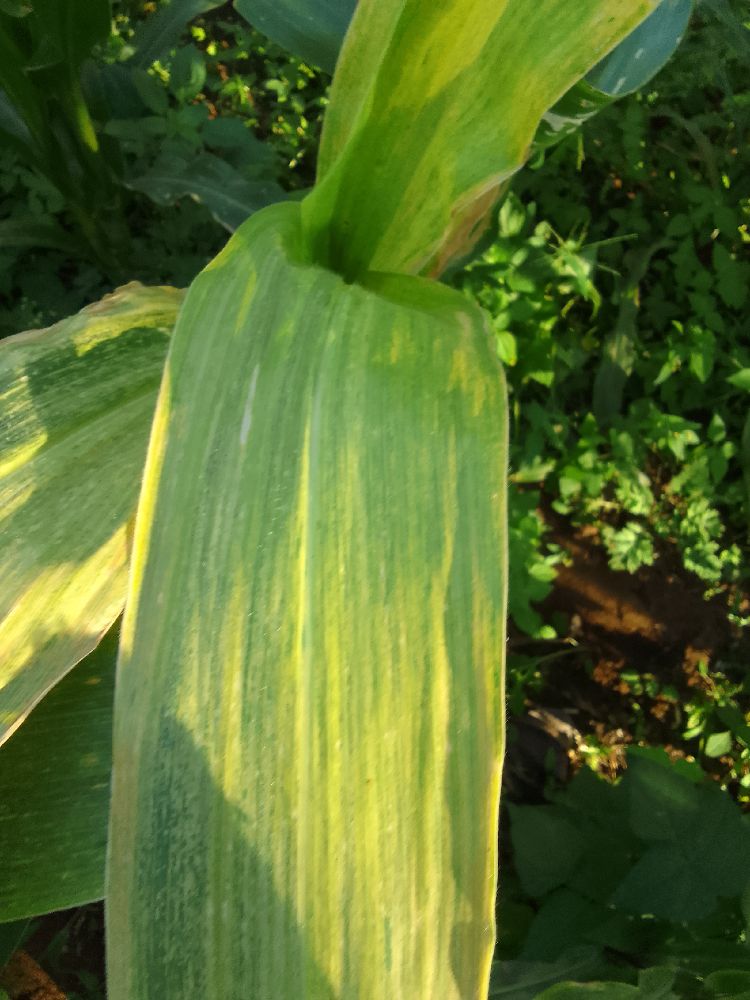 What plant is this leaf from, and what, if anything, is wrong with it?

maize, maize lethal necrosis
